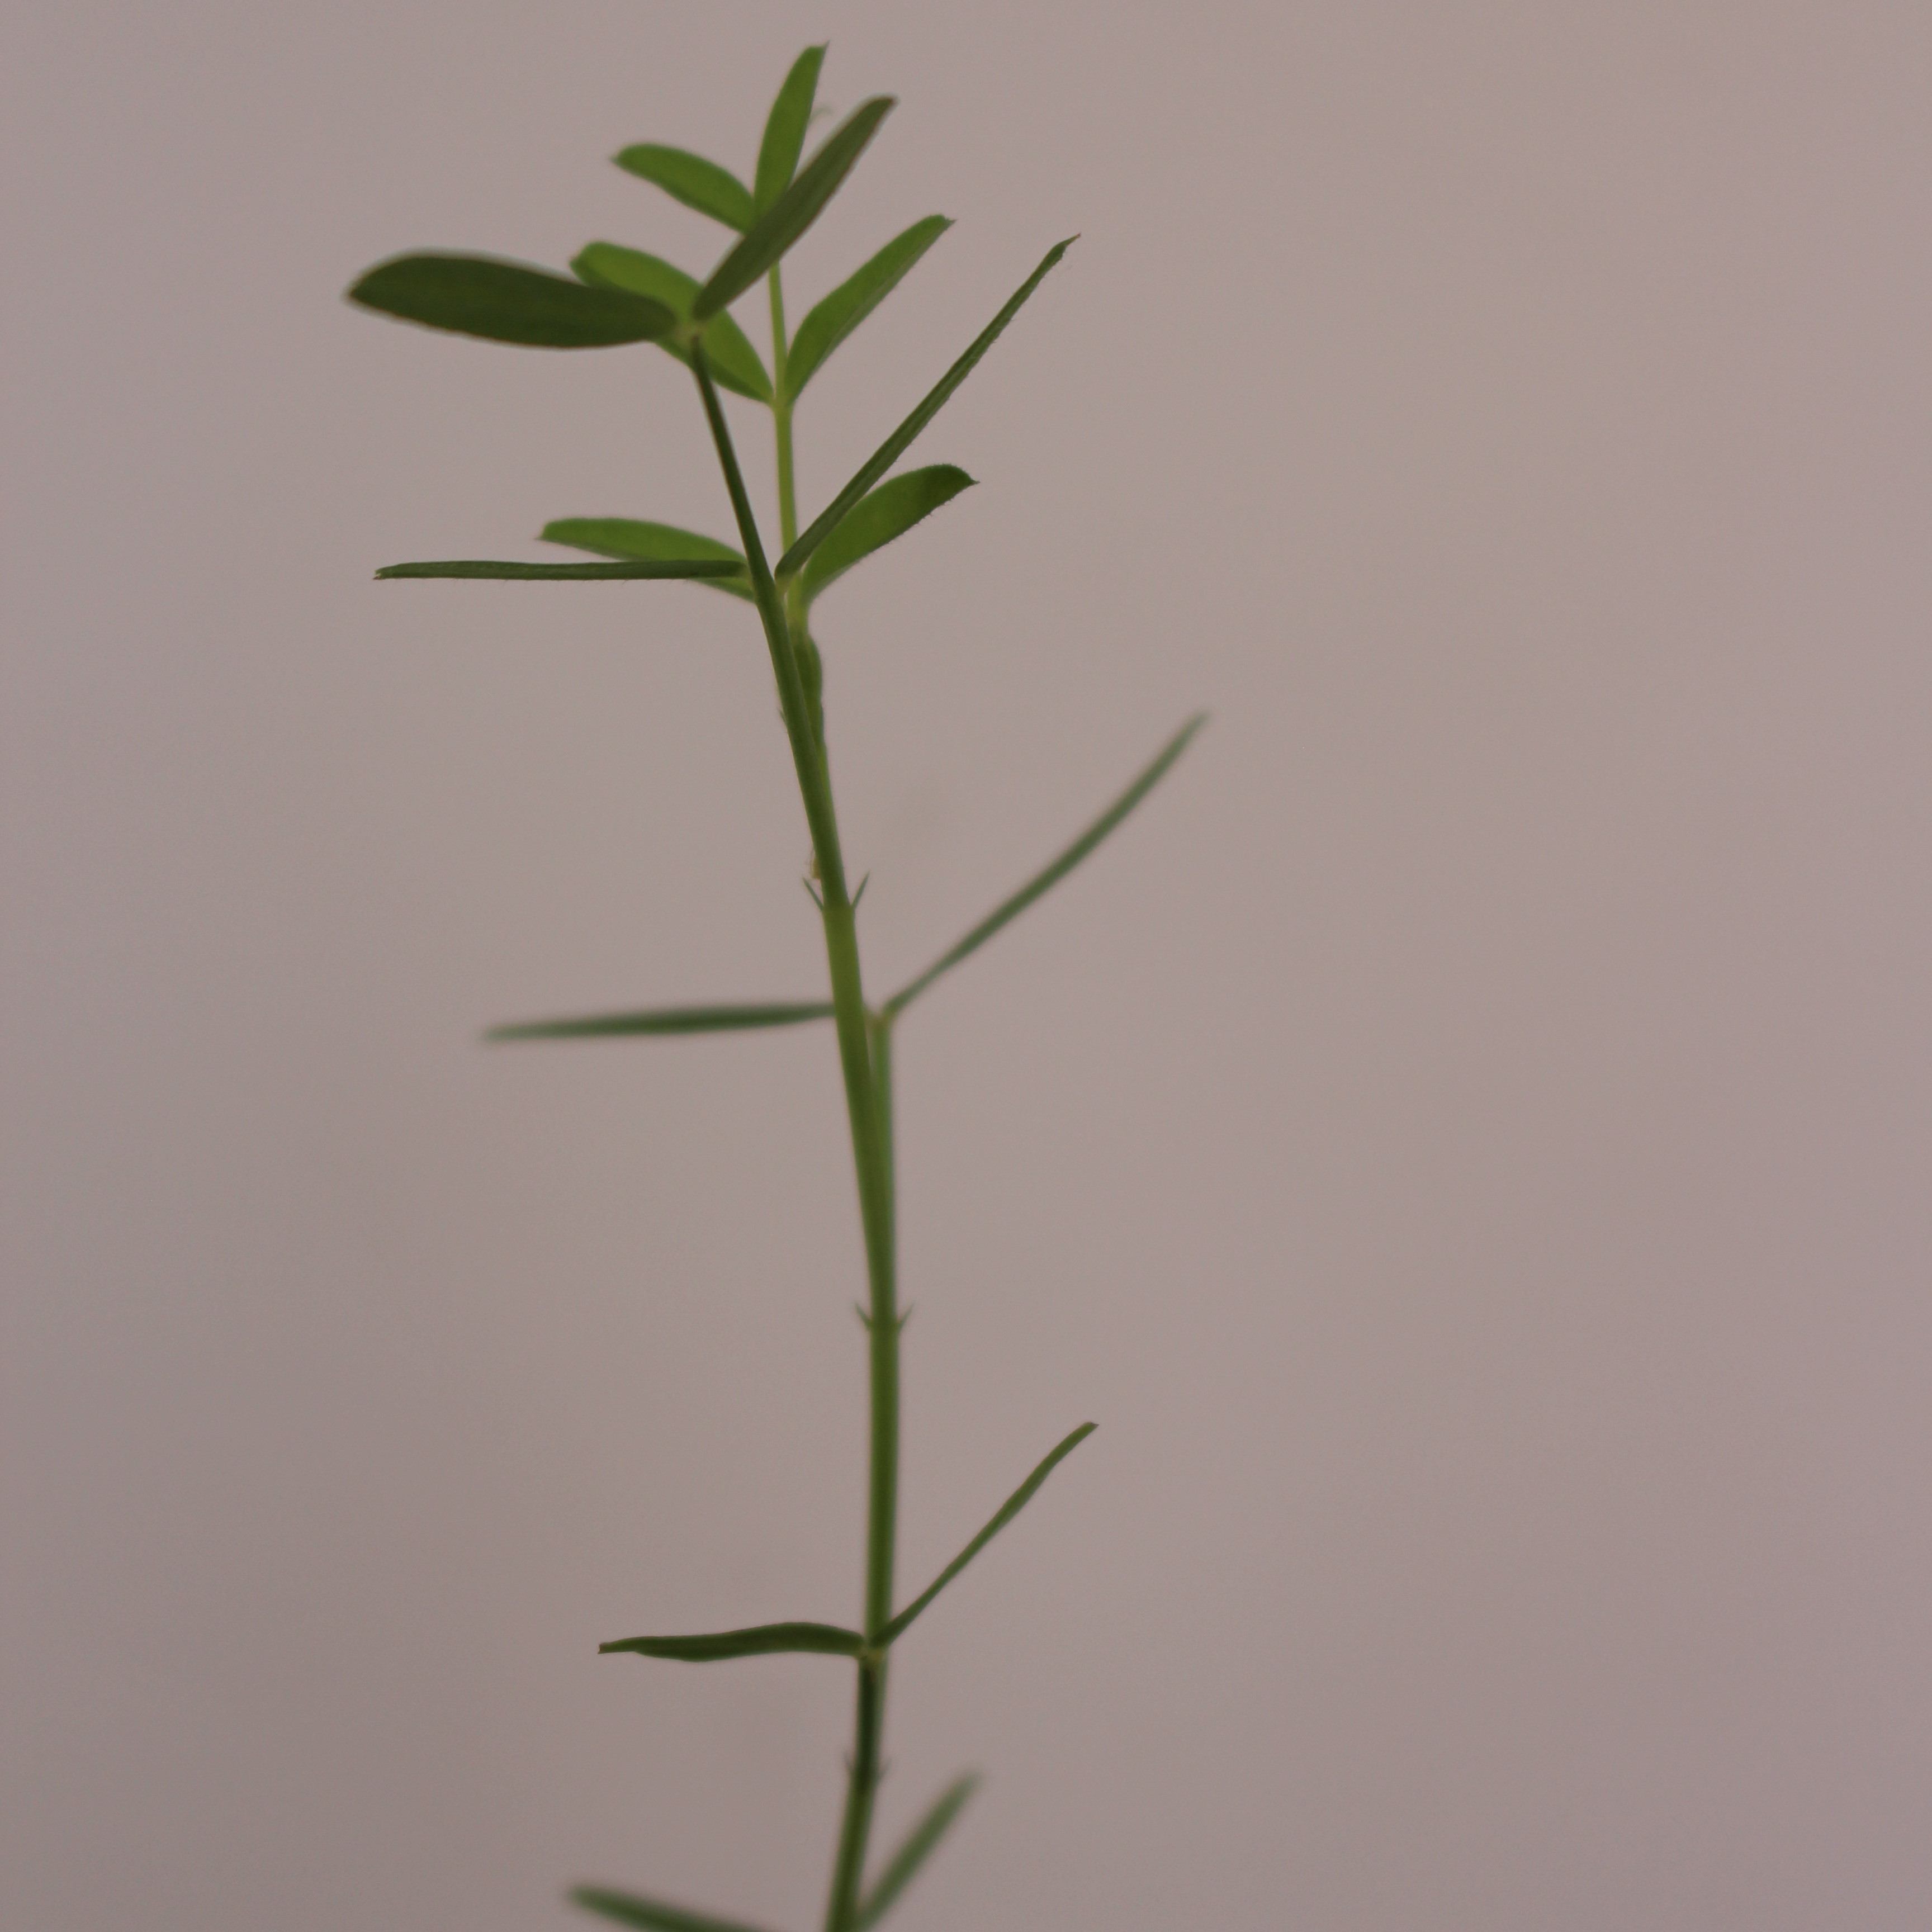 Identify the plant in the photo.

Vicia sativa
